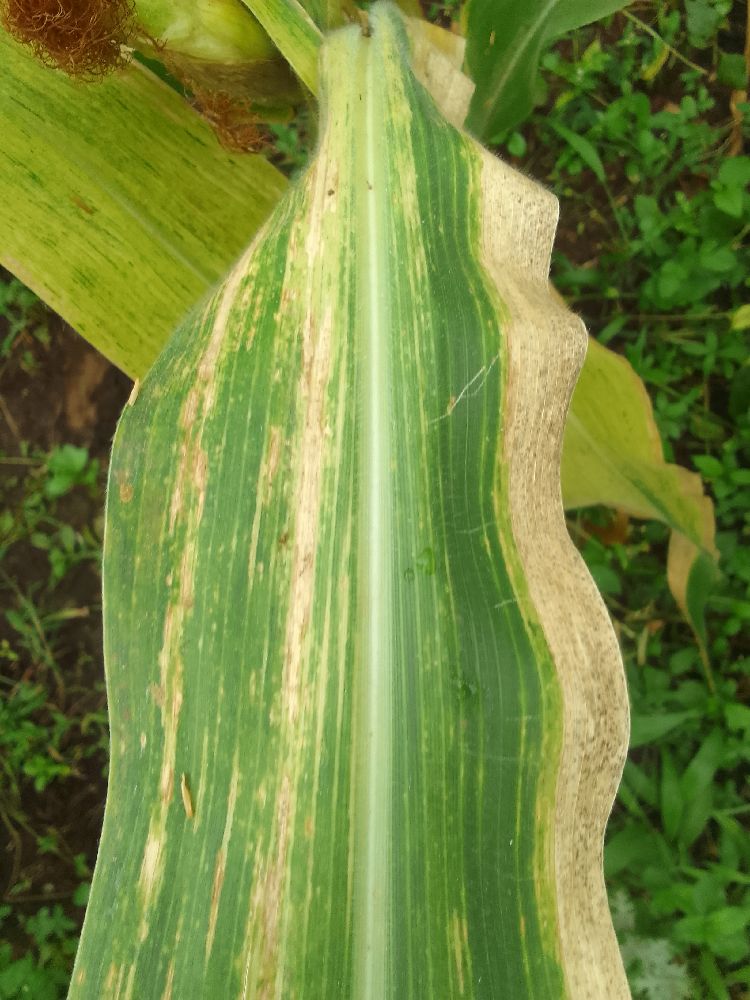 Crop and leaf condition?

maize, maize lethal necrosis
